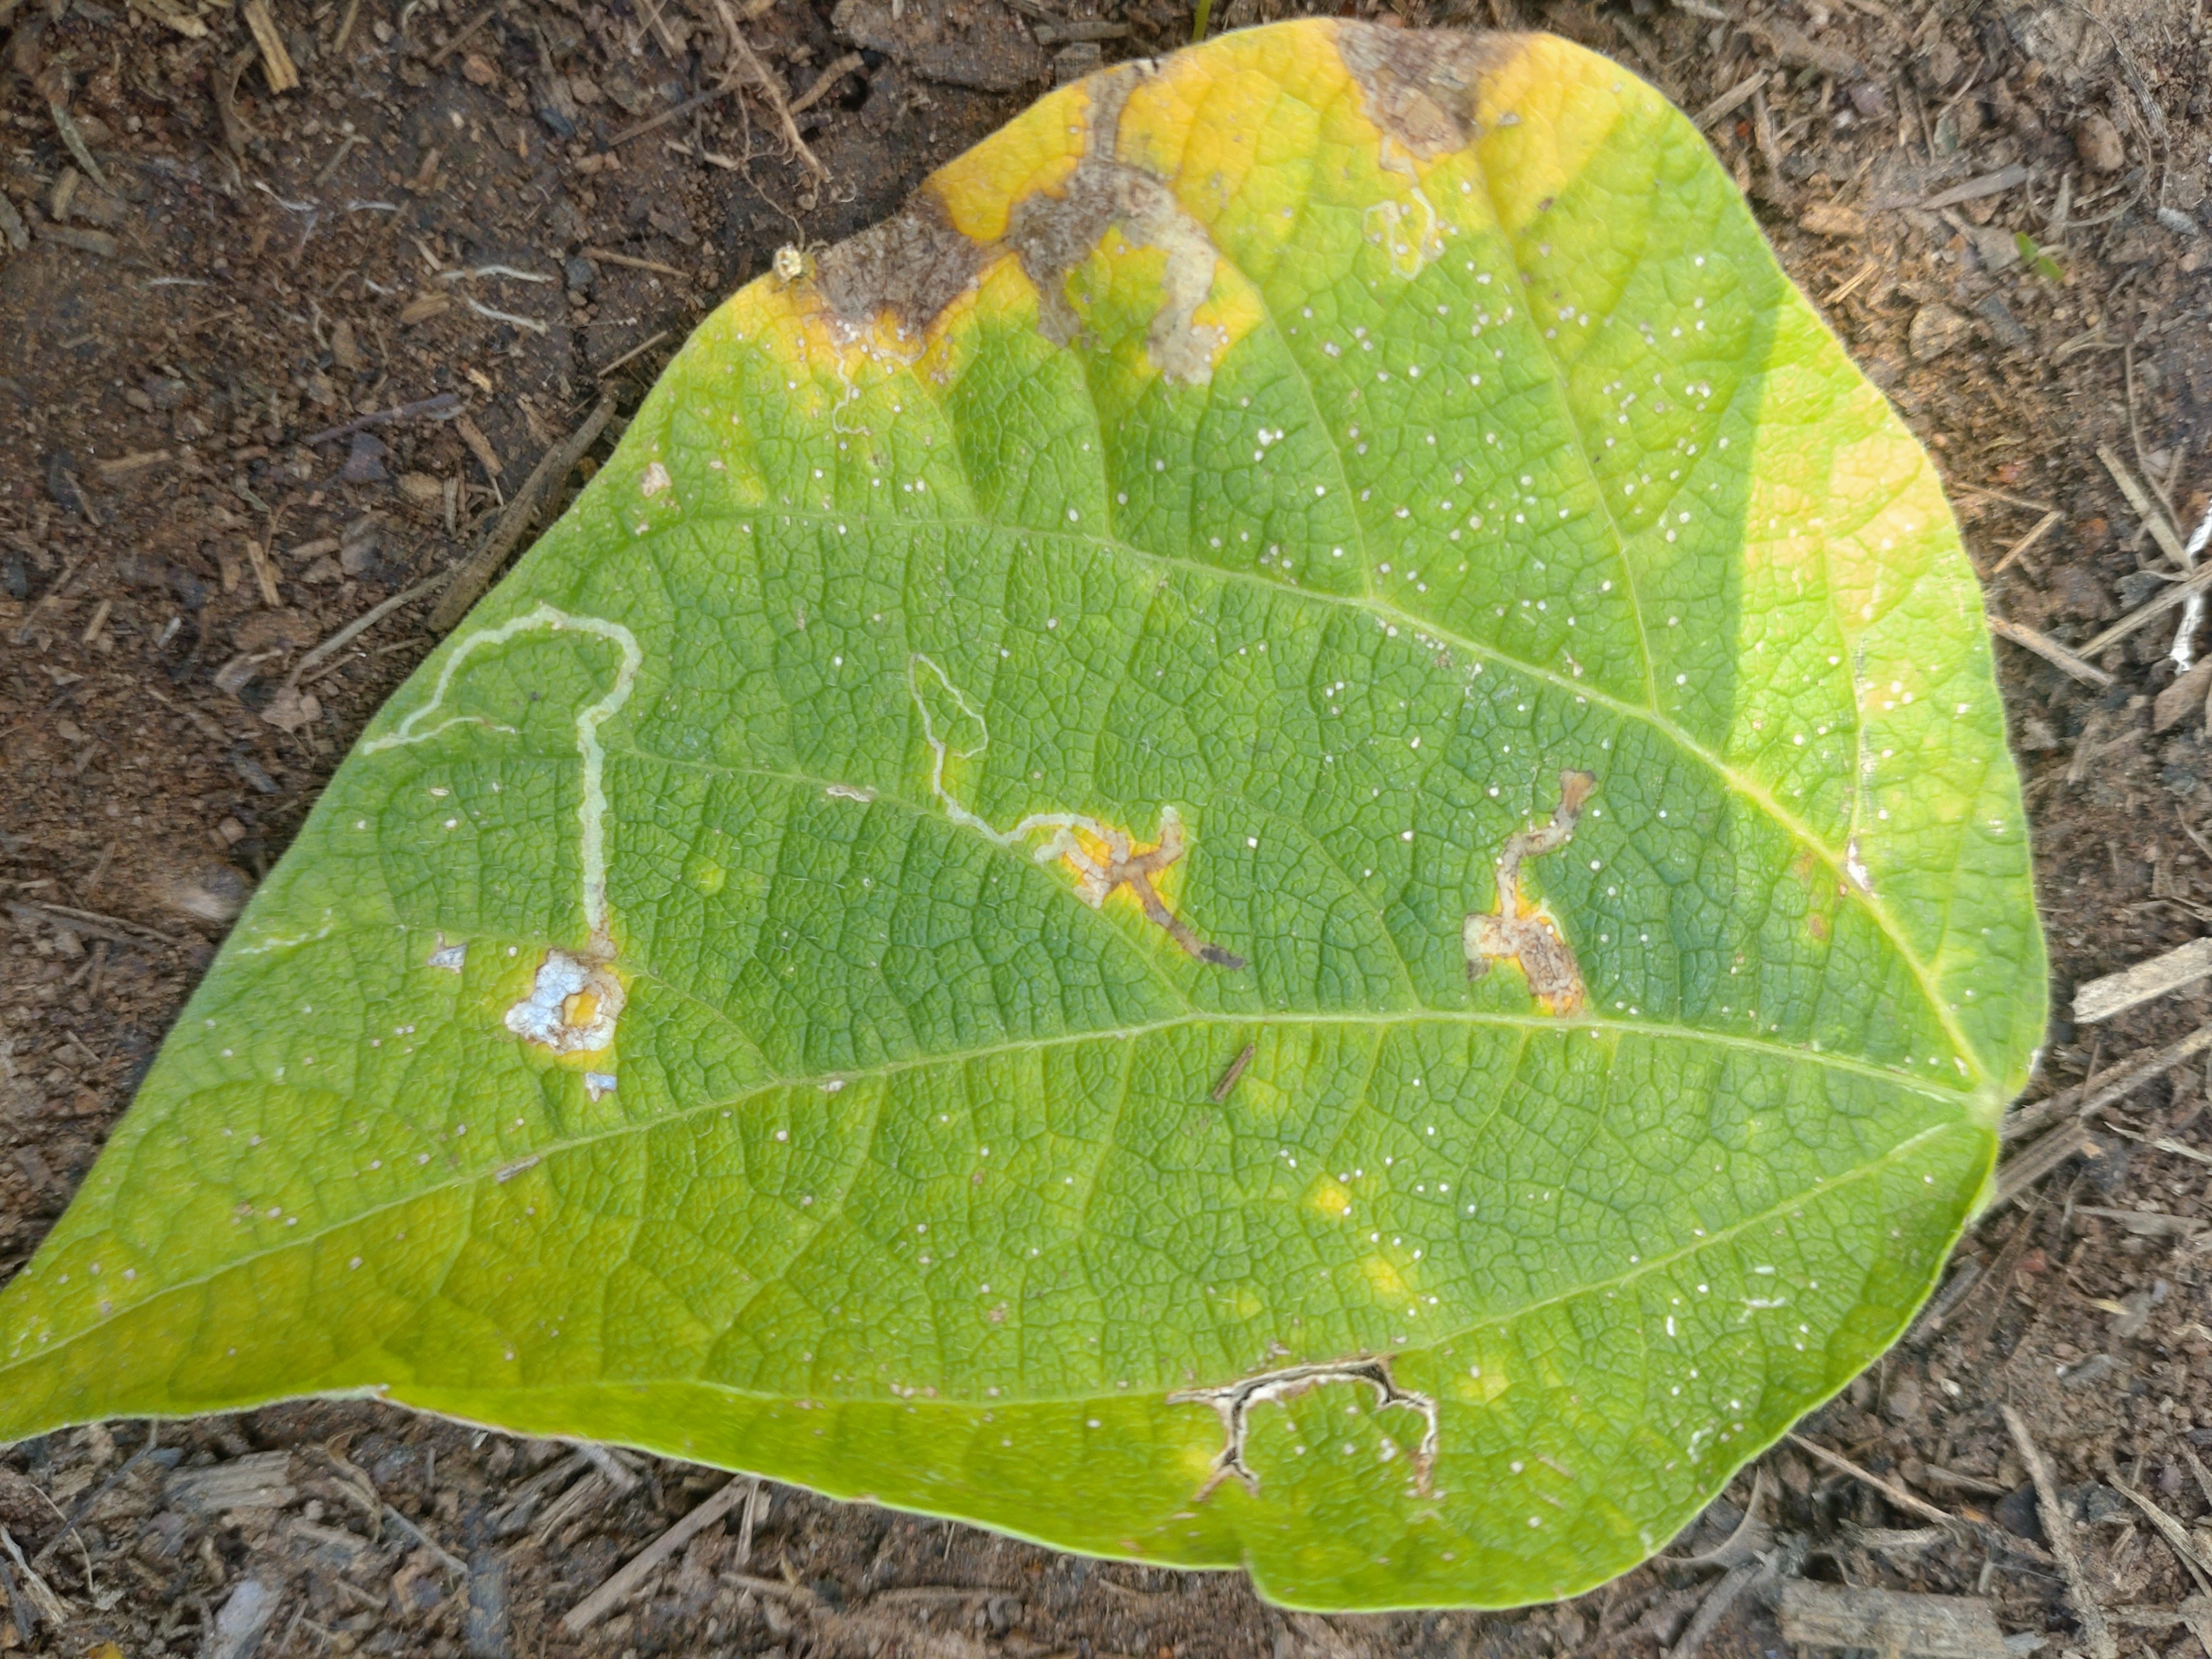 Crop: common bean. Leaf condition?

anthracnose
